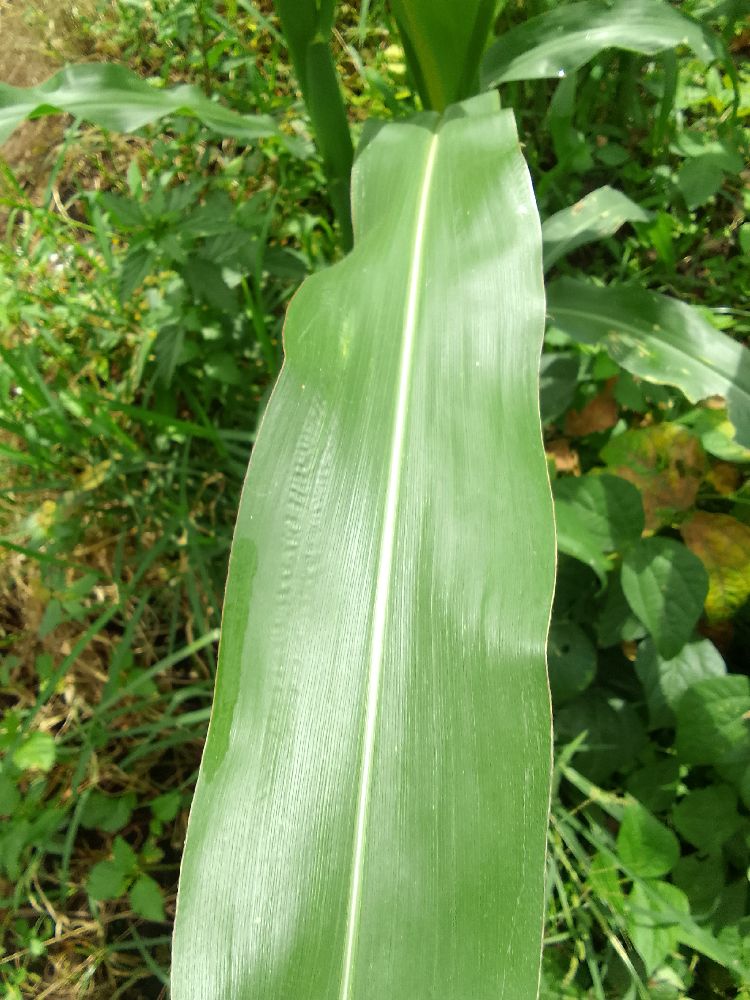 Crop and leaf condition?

maize, healthy
